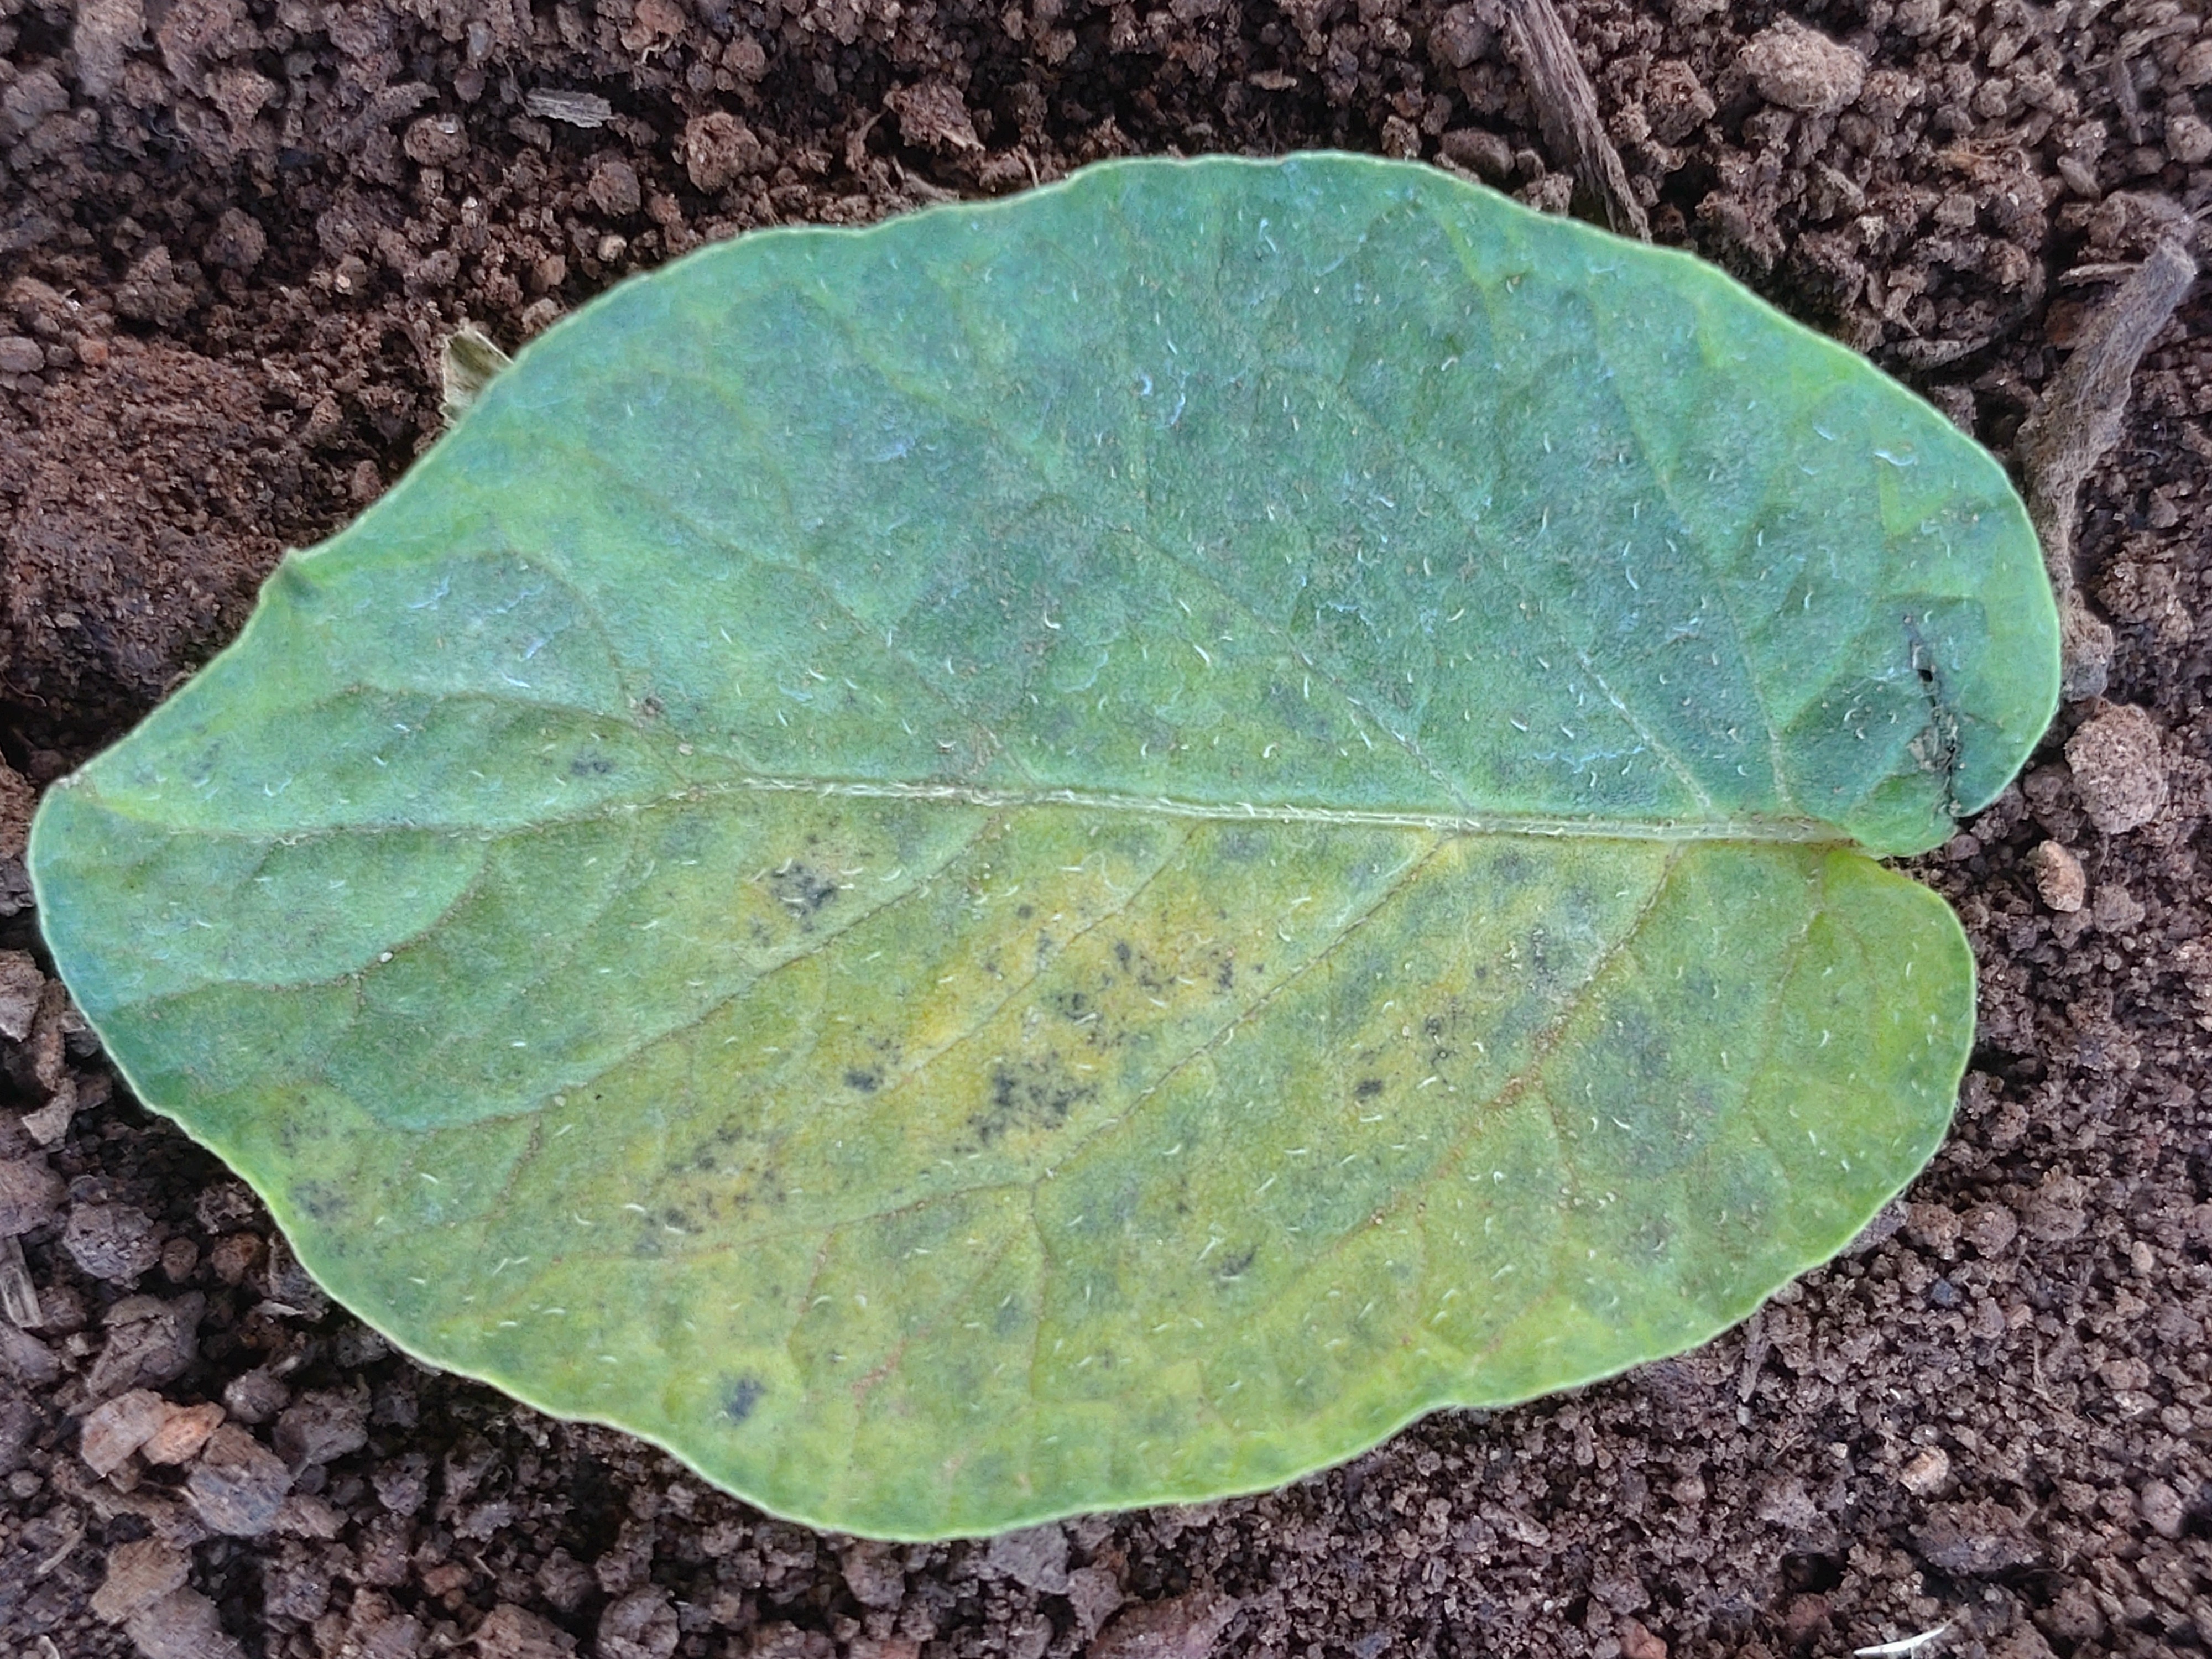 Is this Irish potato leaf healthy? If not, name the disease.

late blight
